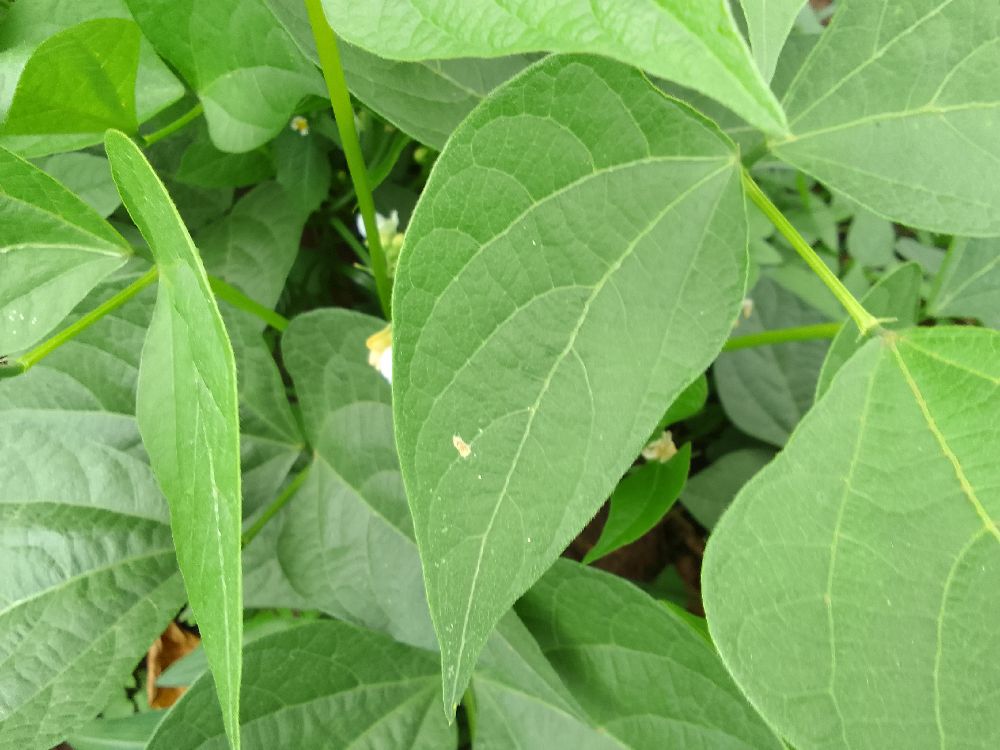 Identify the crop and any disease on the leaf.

common bean, healthy
